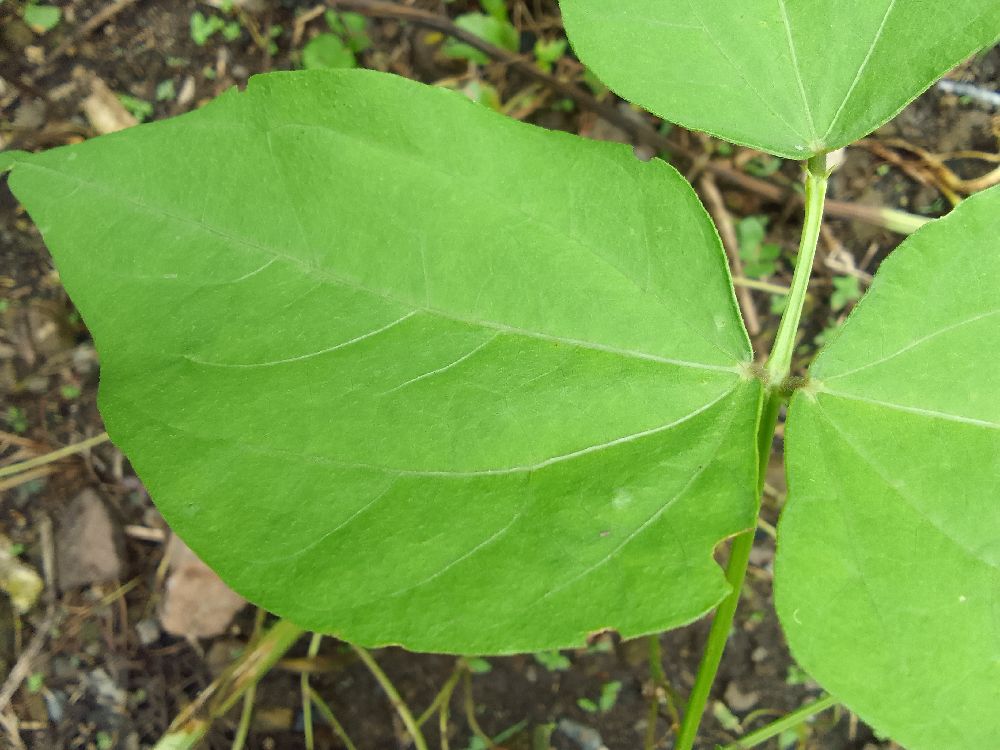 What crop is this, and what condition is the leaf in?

common bean, healthy
